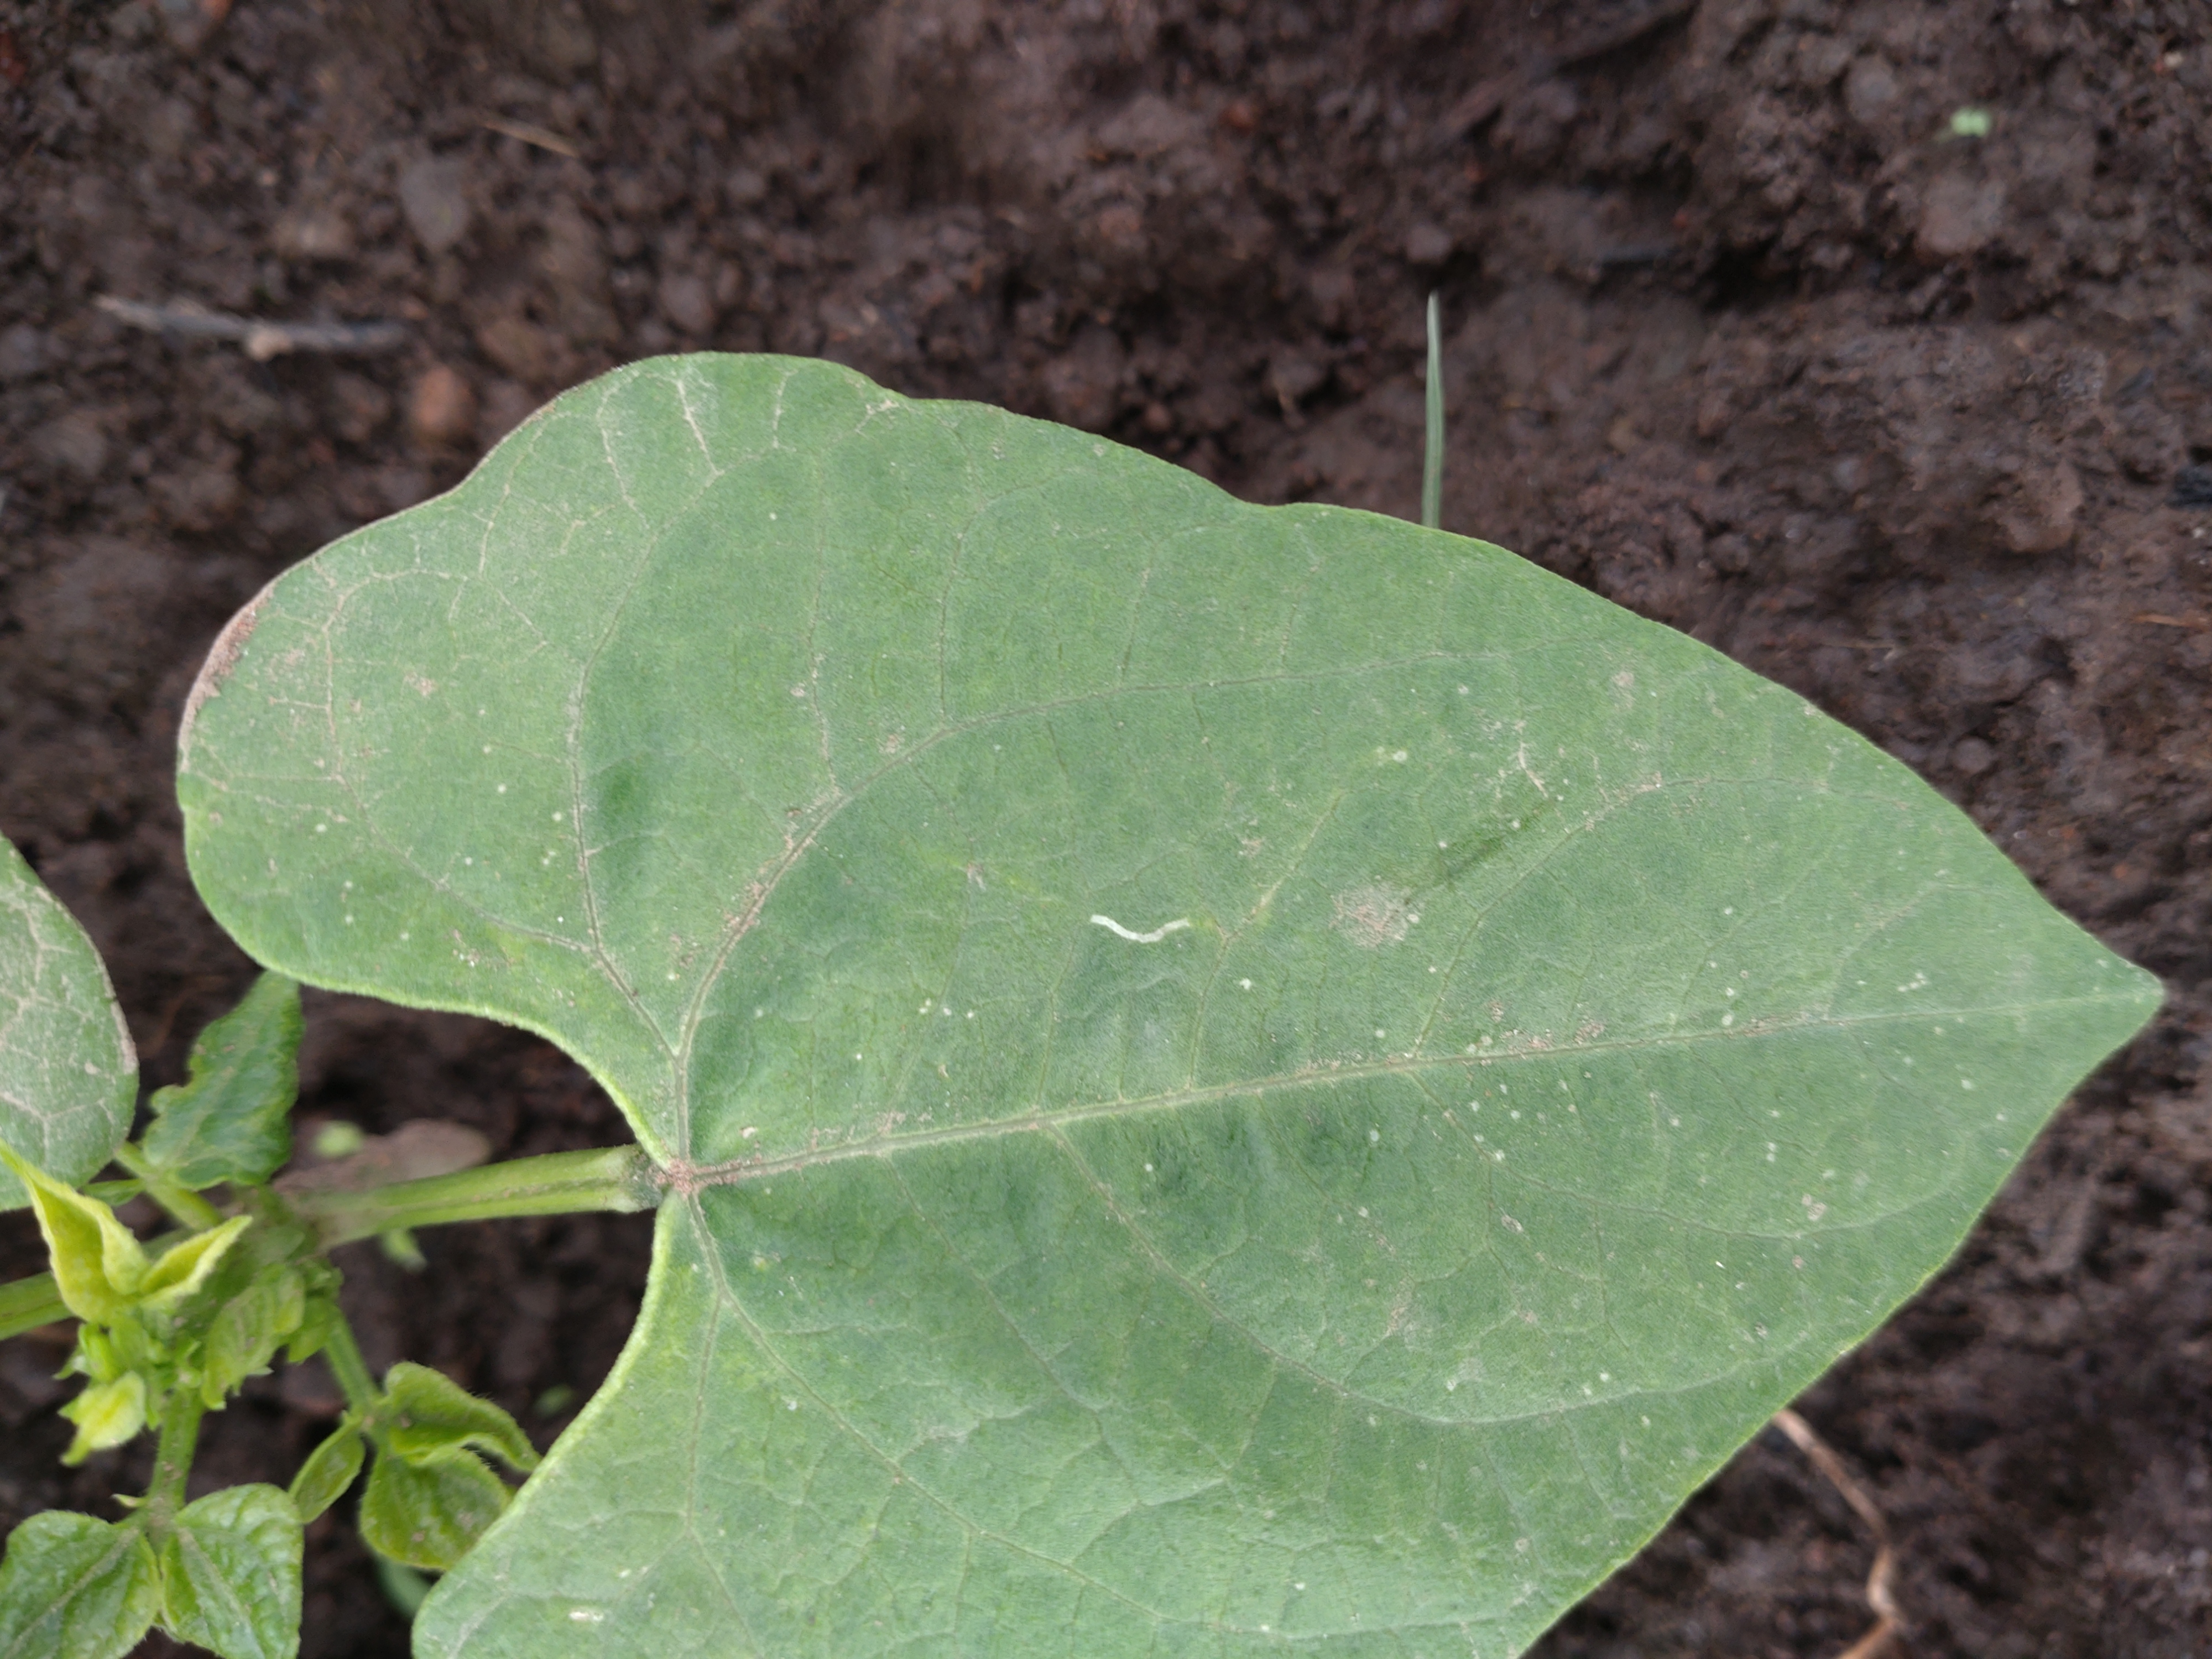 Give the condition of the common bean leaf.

healthy
